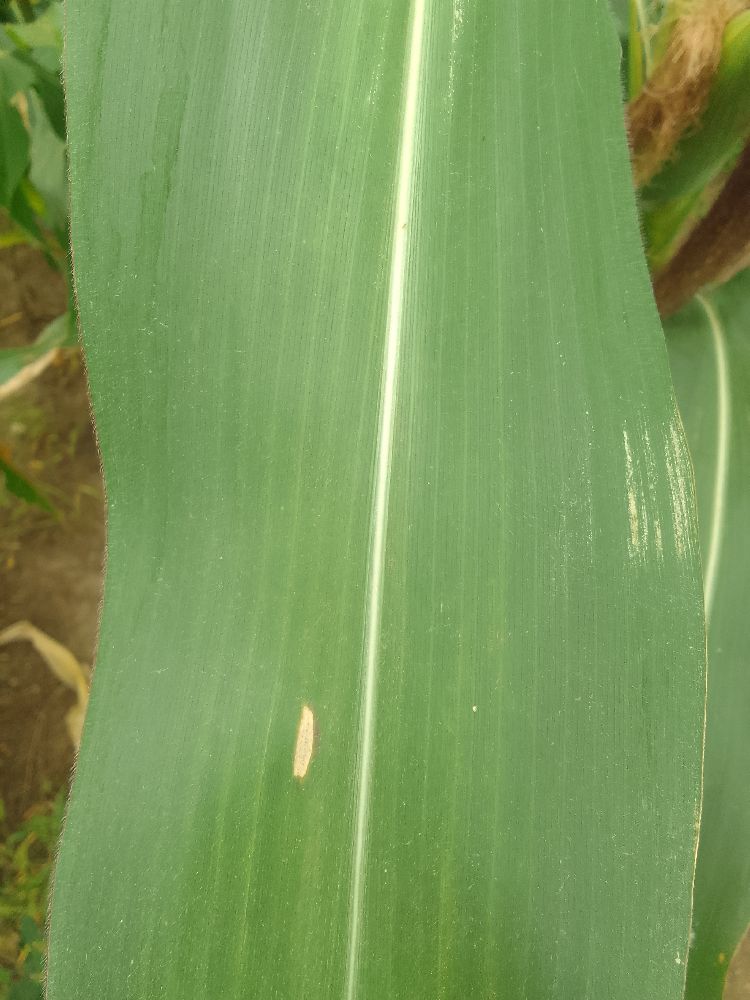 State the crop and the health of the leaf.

maize, healthy
